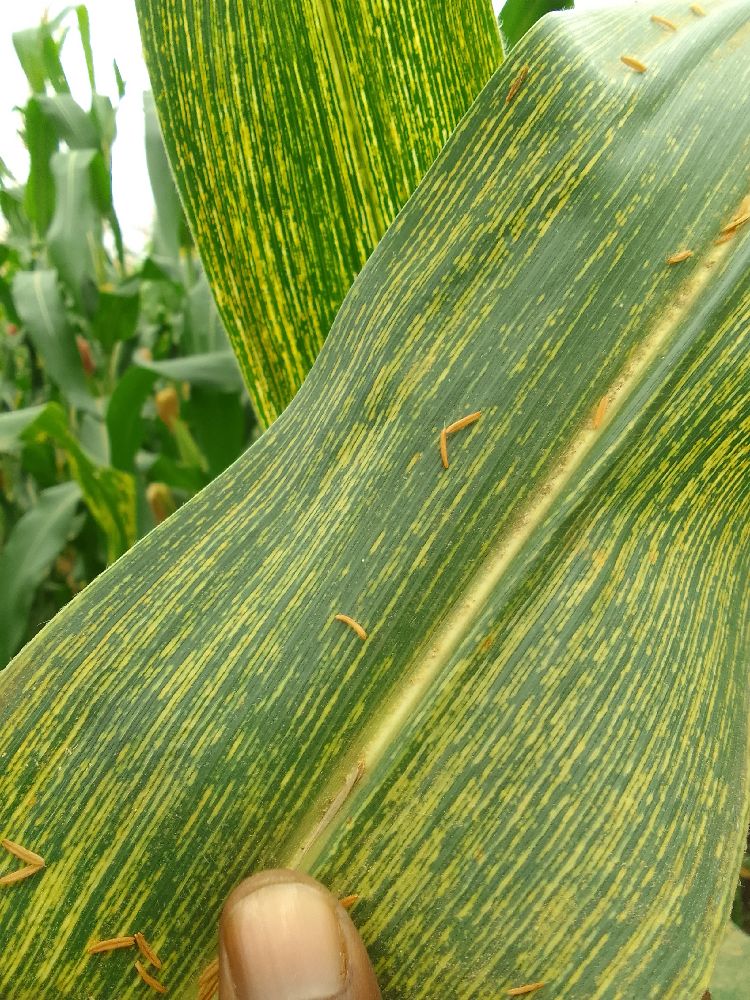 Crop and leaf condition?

maize, maize streak virus
